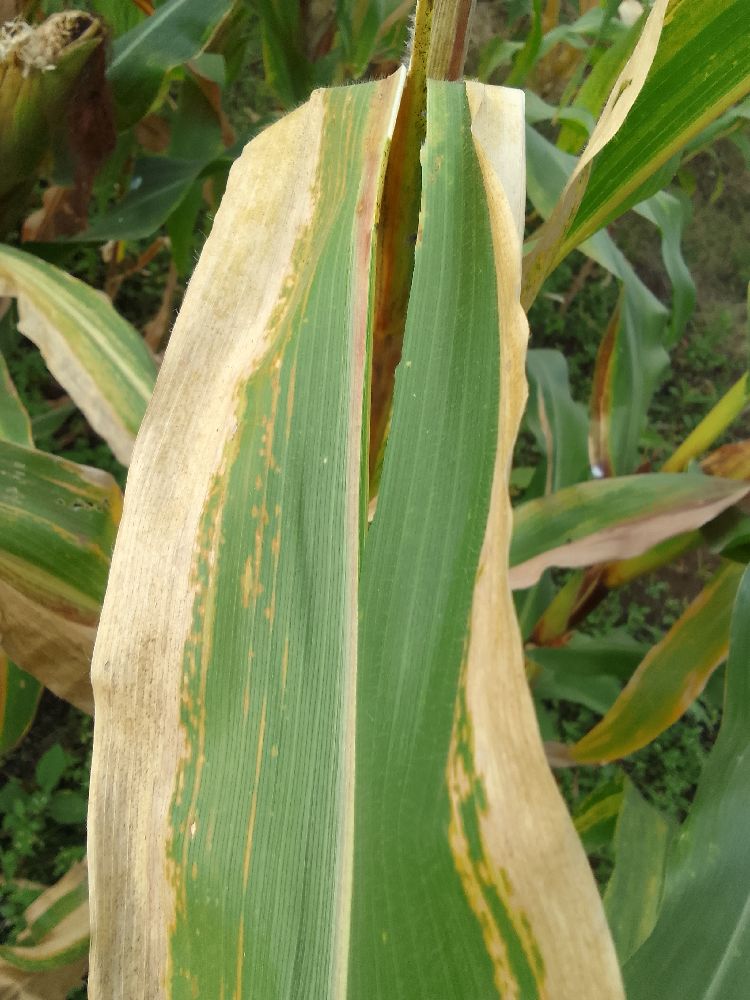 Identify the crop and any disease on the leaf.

maize, maize lethal necrosis
